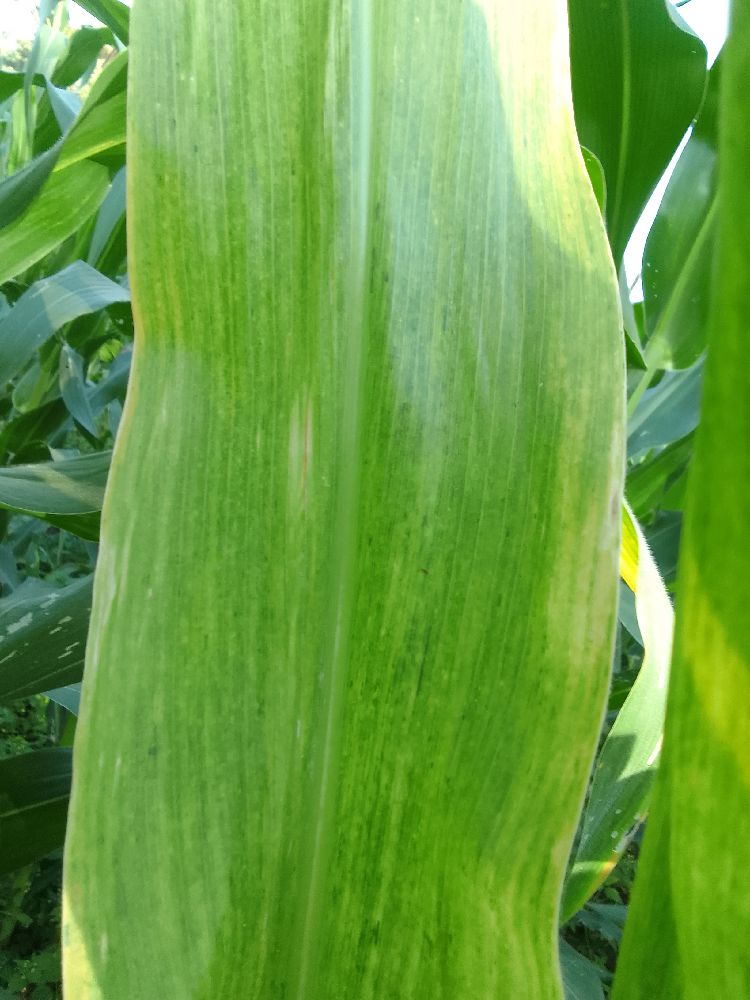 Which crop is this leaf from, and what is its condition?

maize, maize lethal necrosis
